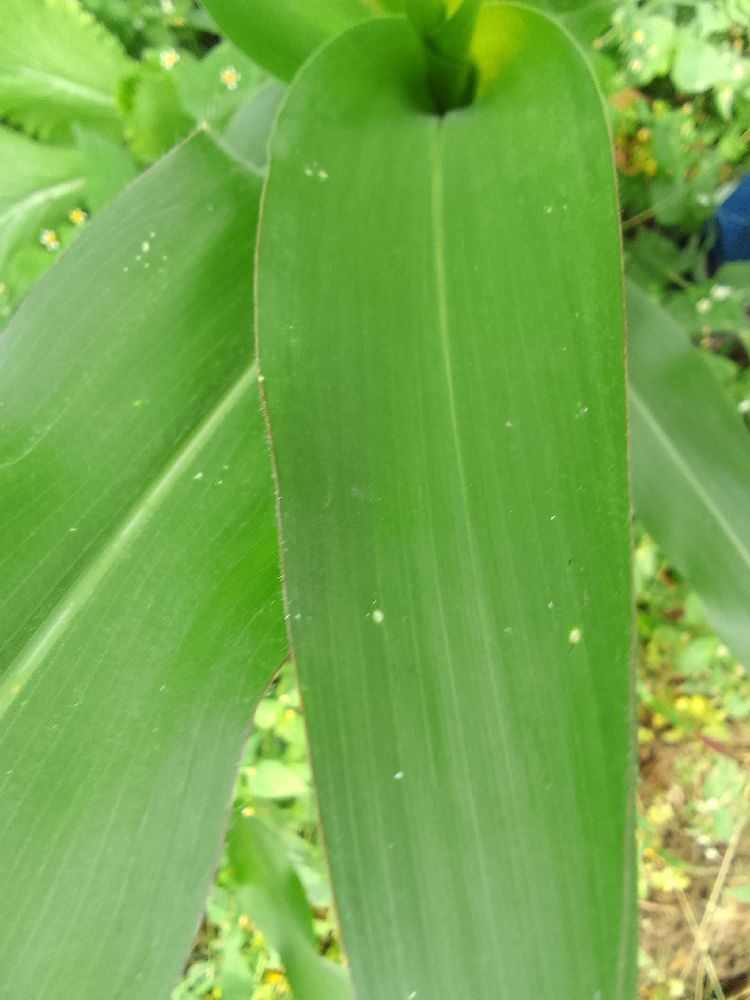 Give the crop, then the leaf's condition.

maize, healthy
